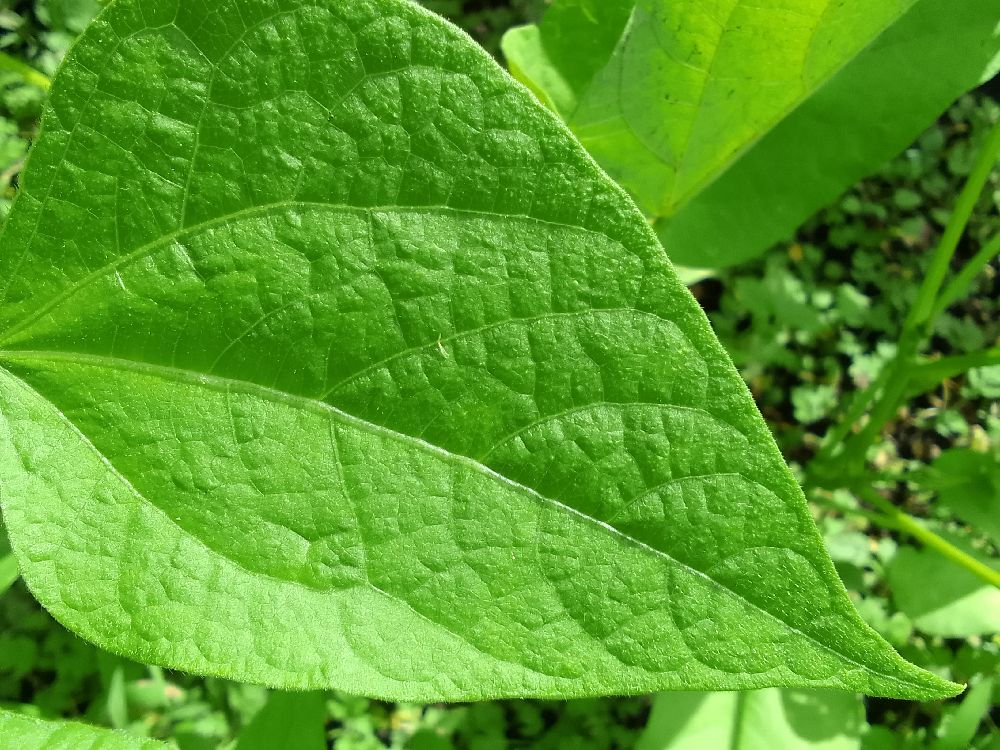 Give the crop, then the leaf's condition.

common bean, healthy
